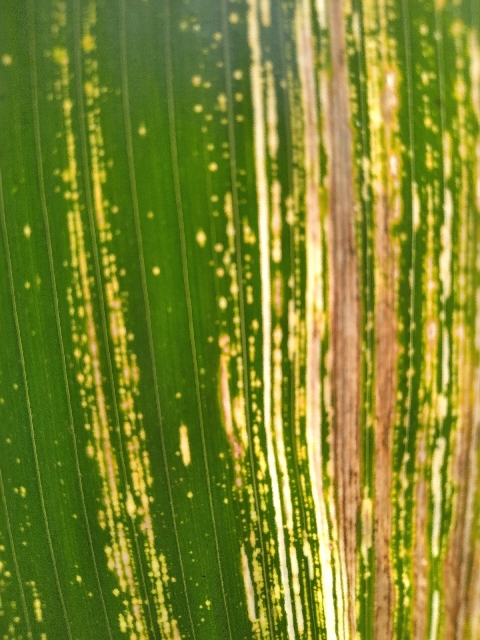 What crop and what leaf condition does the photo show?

maize, maize streak virus
